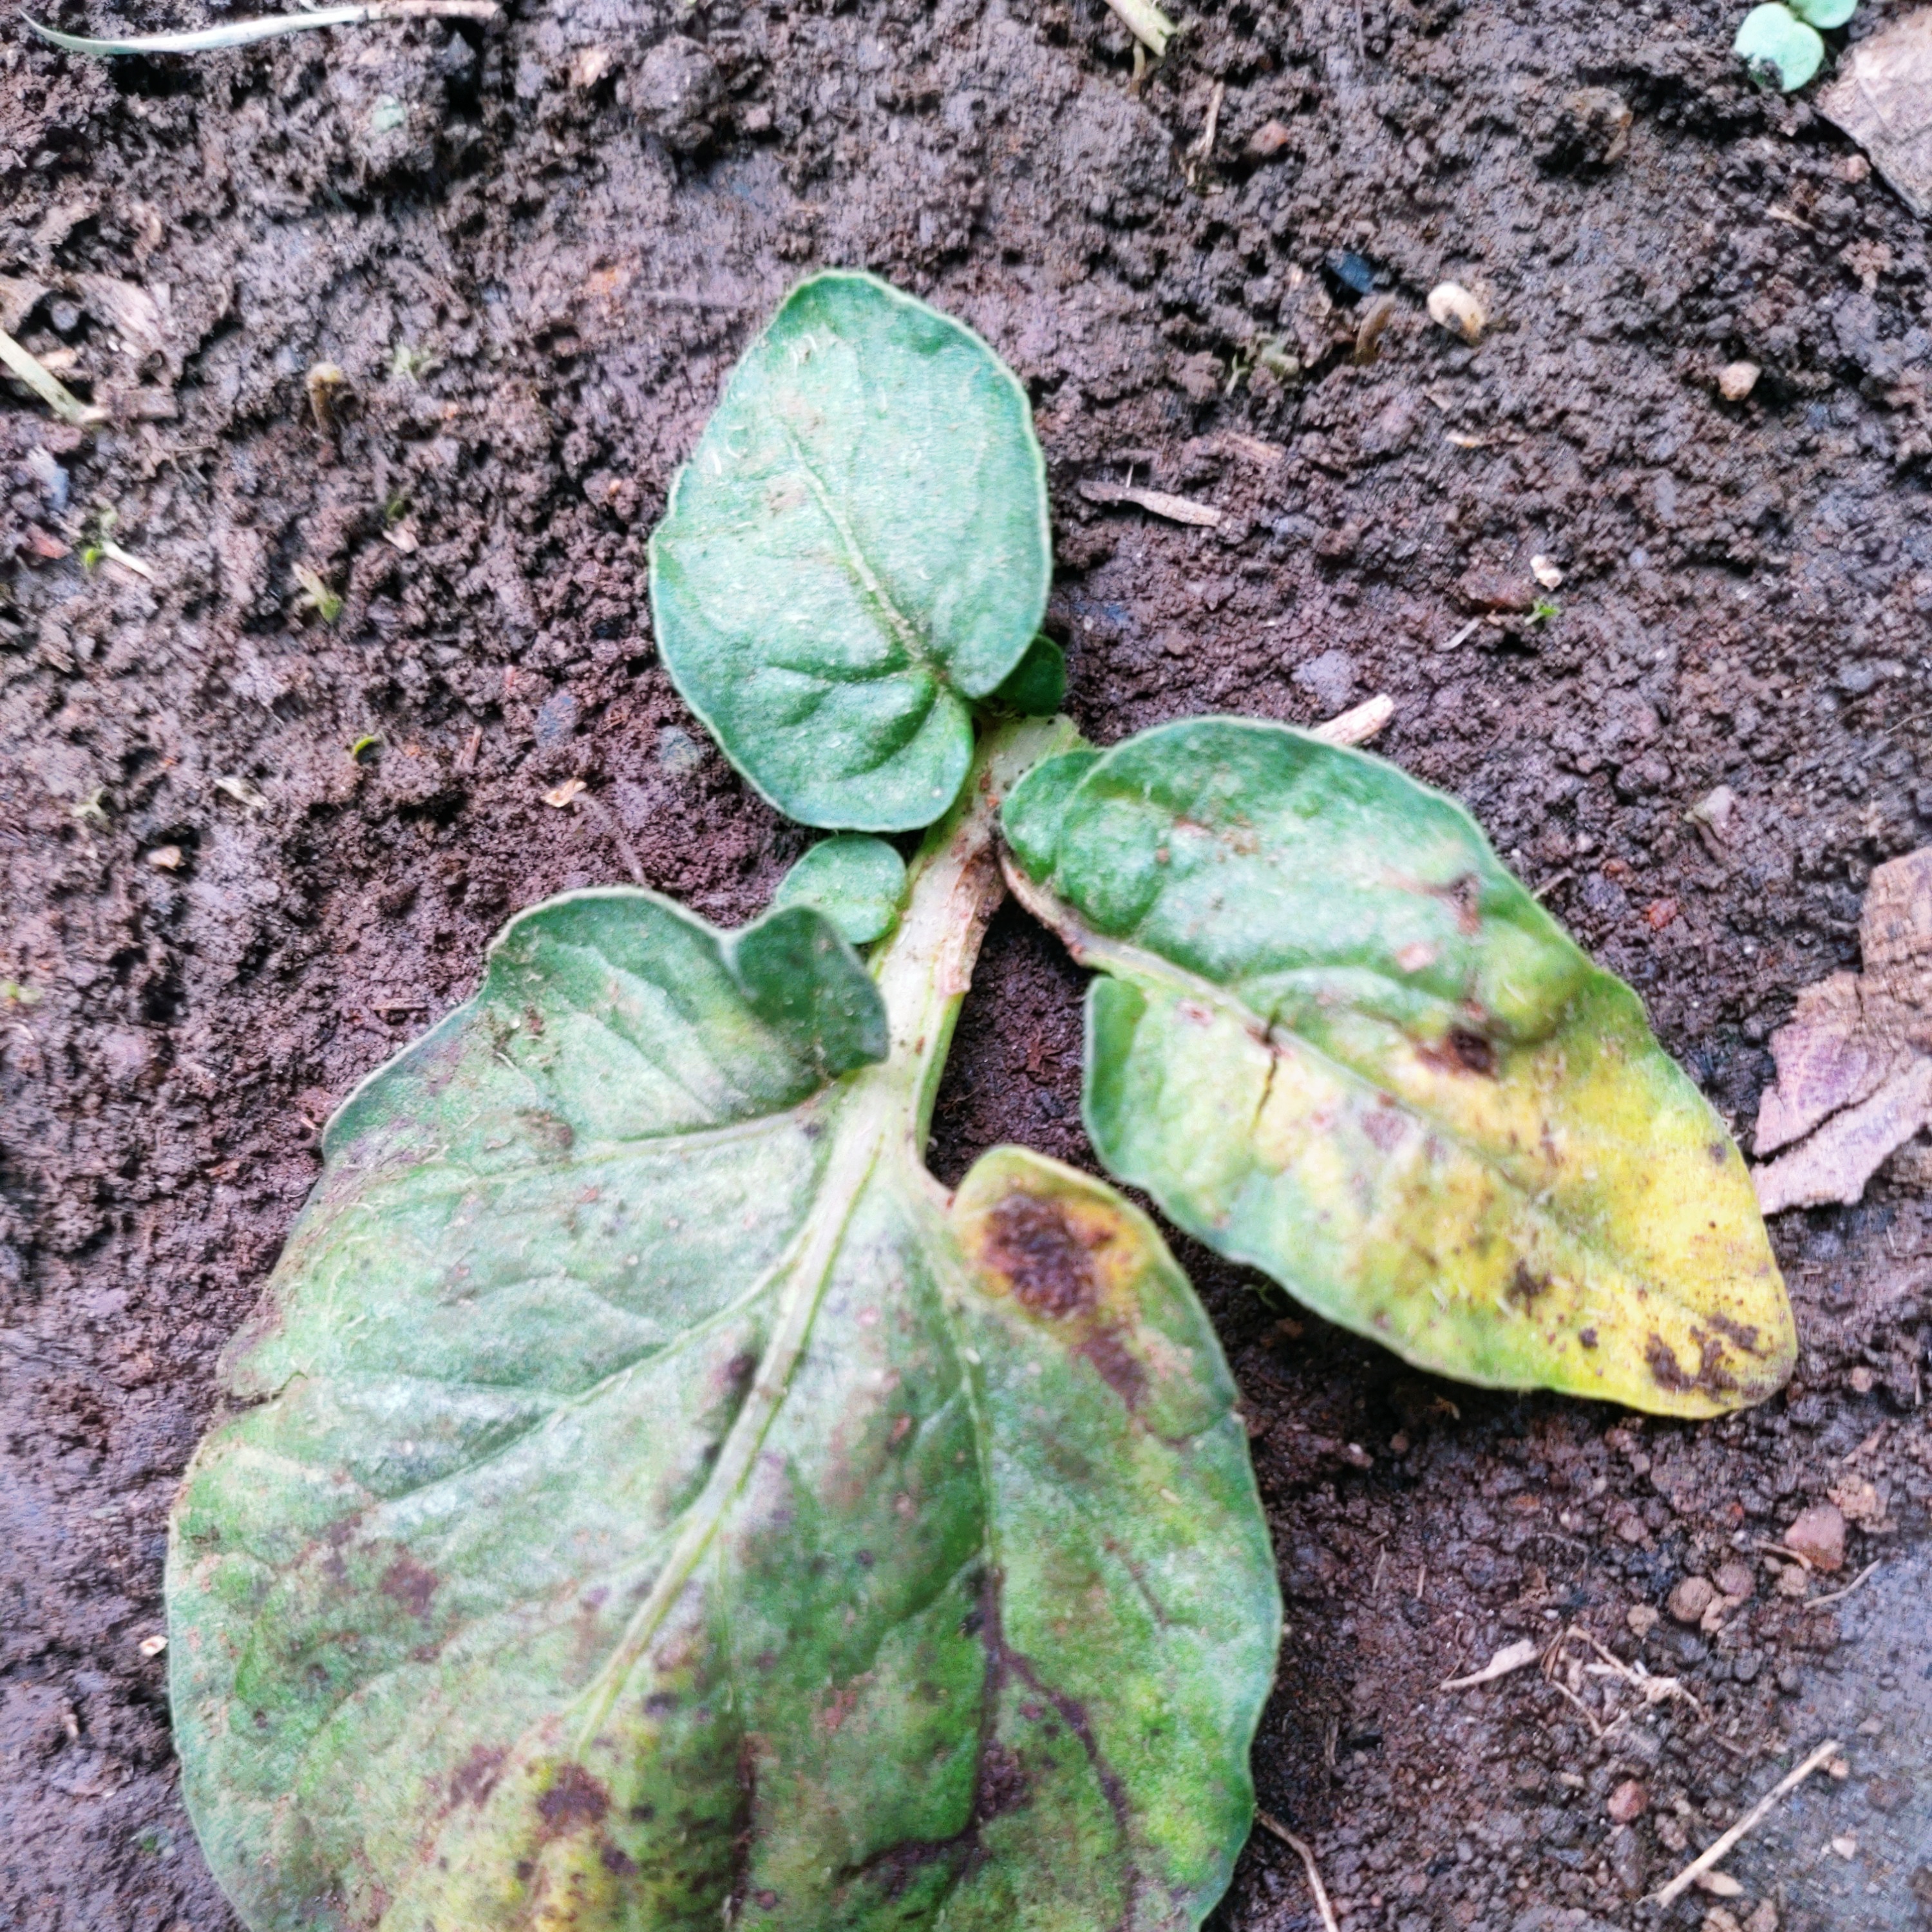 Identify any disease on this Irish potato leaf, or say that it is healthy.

late blight
